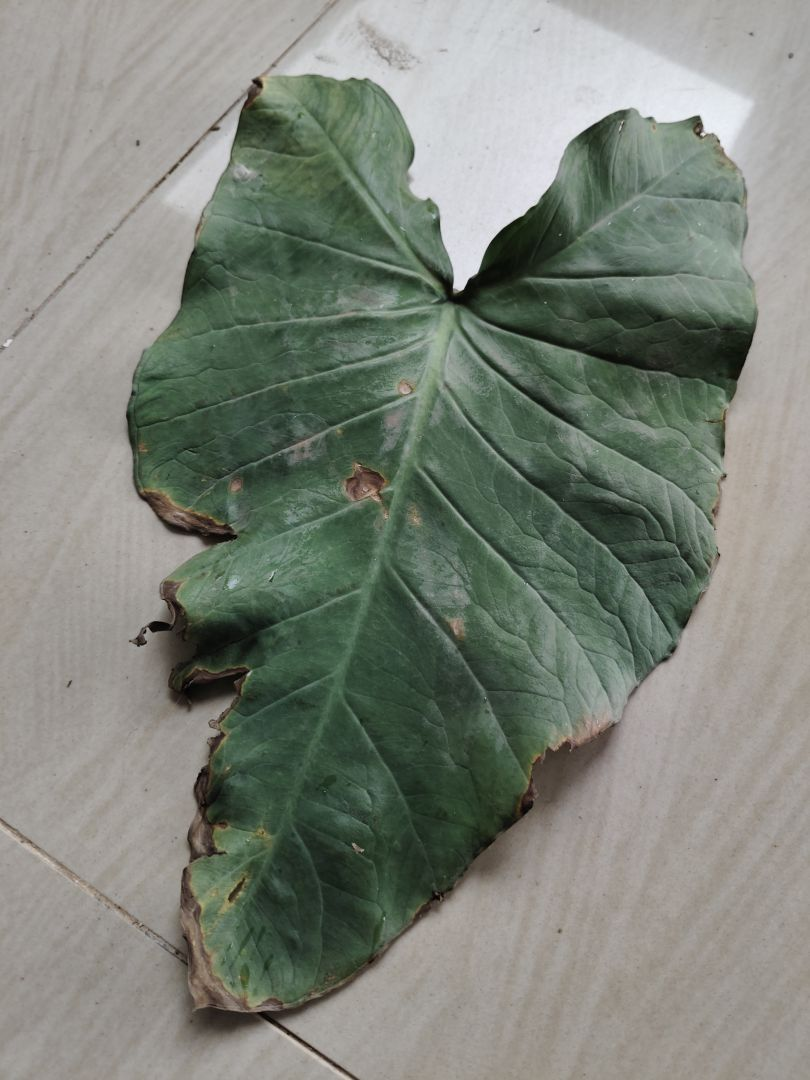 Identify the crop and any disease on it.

taro, leaf blight
